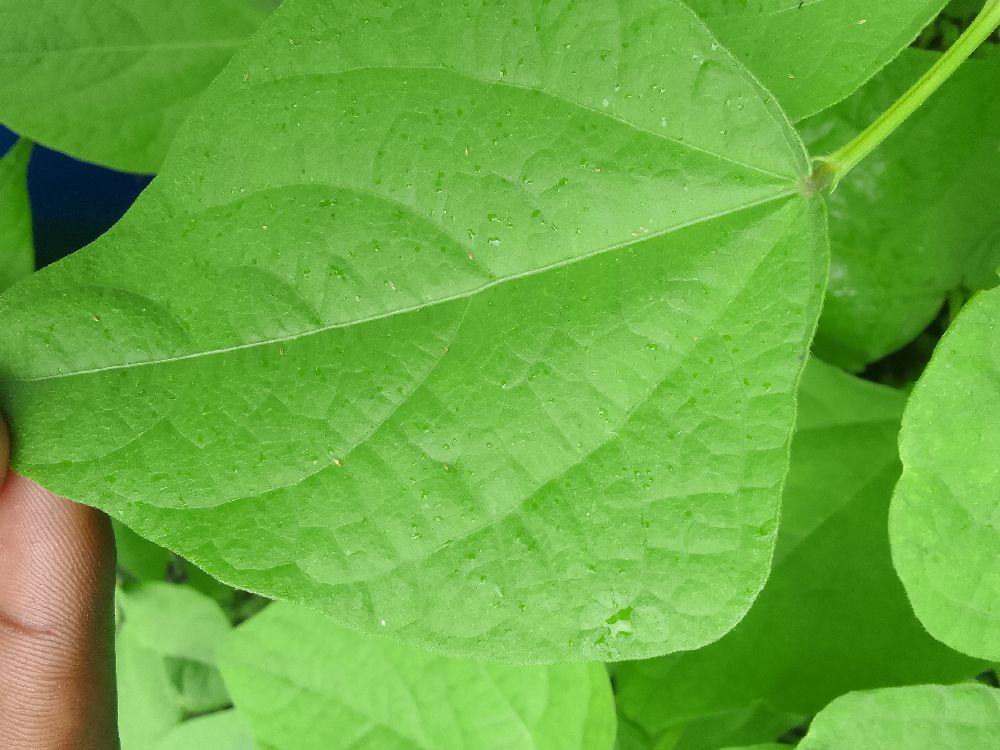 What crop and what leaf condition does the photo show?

common bean, healthy
